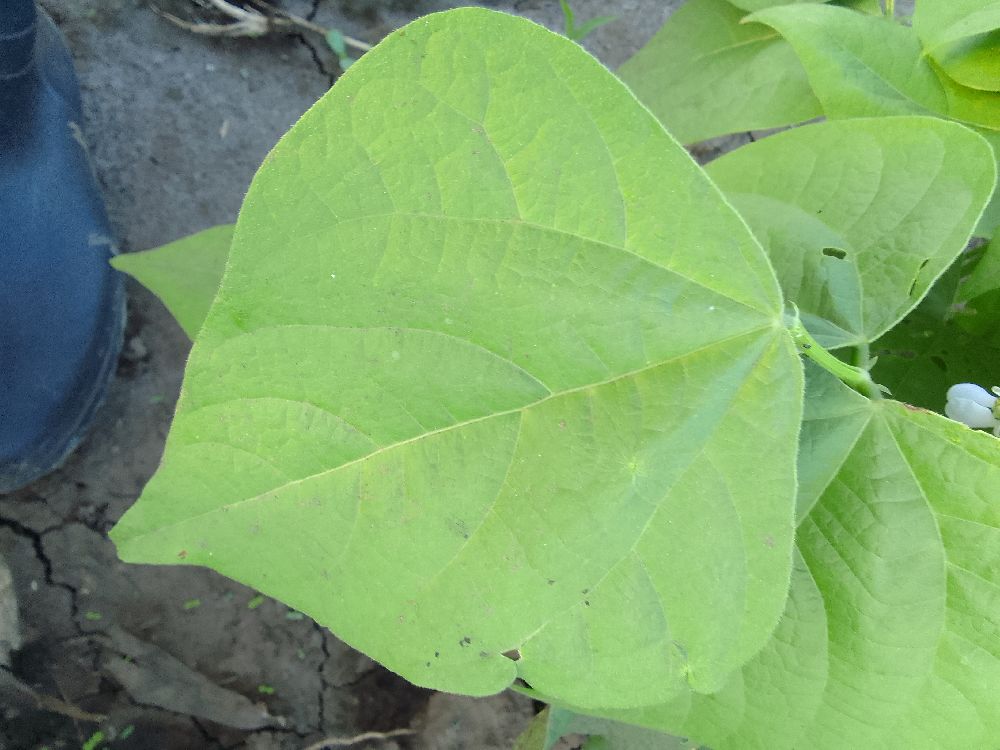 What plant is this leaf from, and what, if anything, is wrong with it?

common bean, healthy
